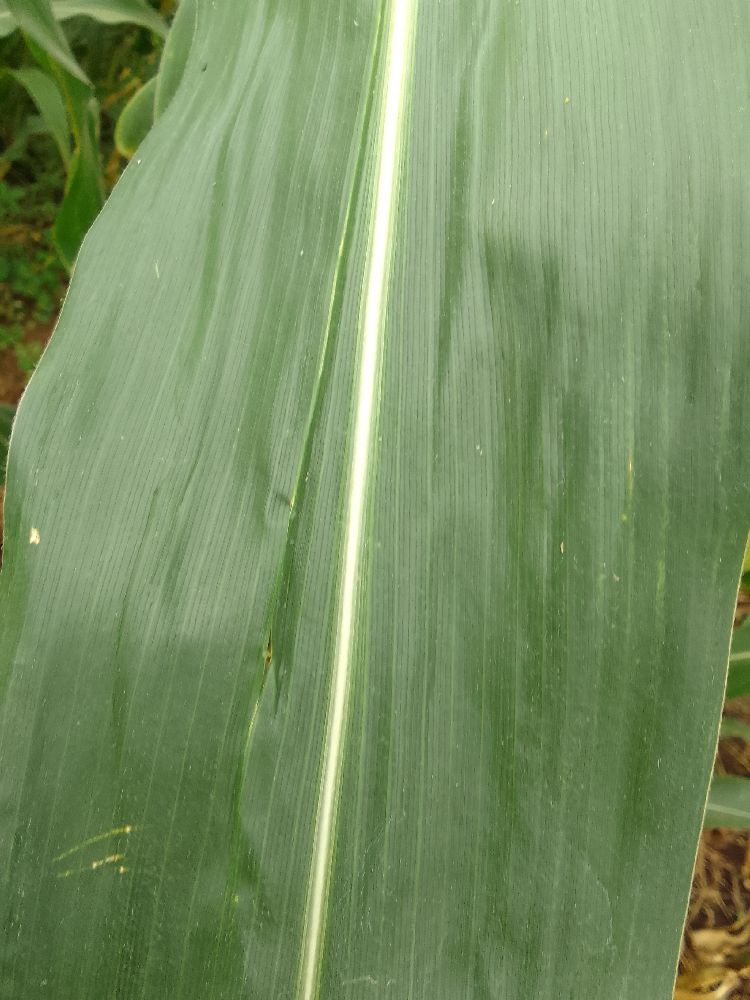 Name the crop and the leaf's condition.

maize, healthy
